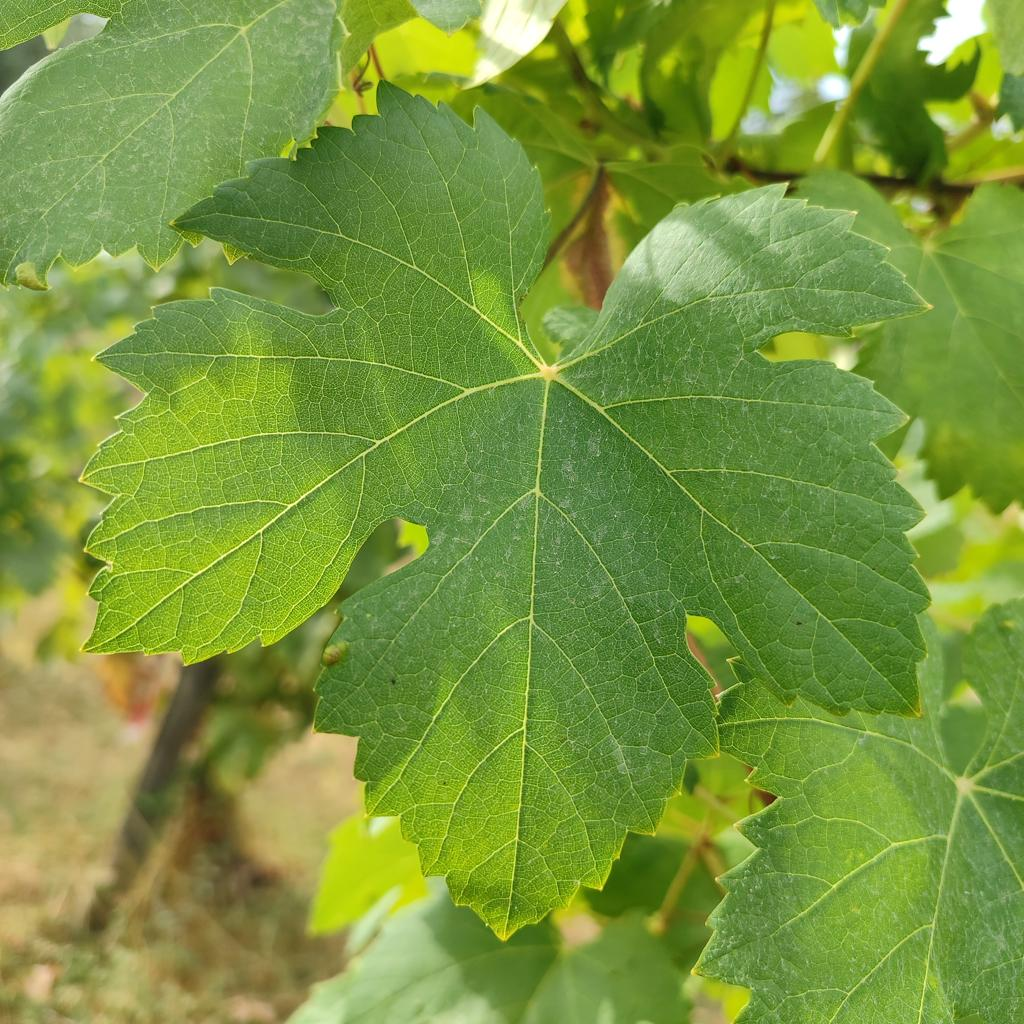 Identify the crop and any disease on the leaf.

grapevine, healthy
